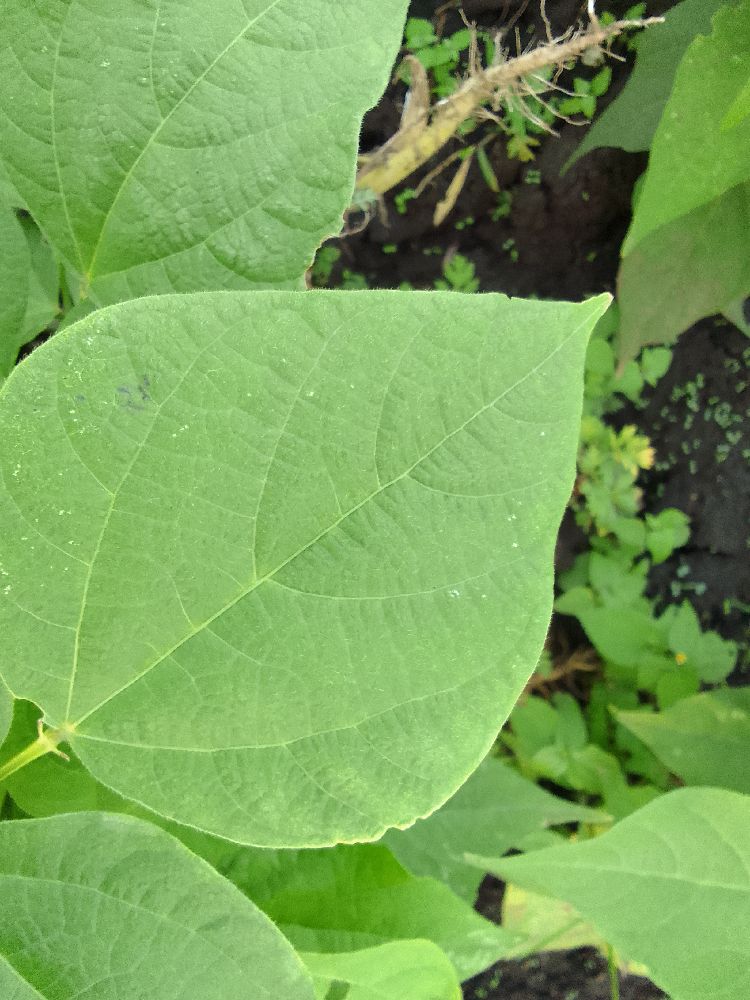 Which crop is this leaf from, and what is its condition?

common bean, healthy
